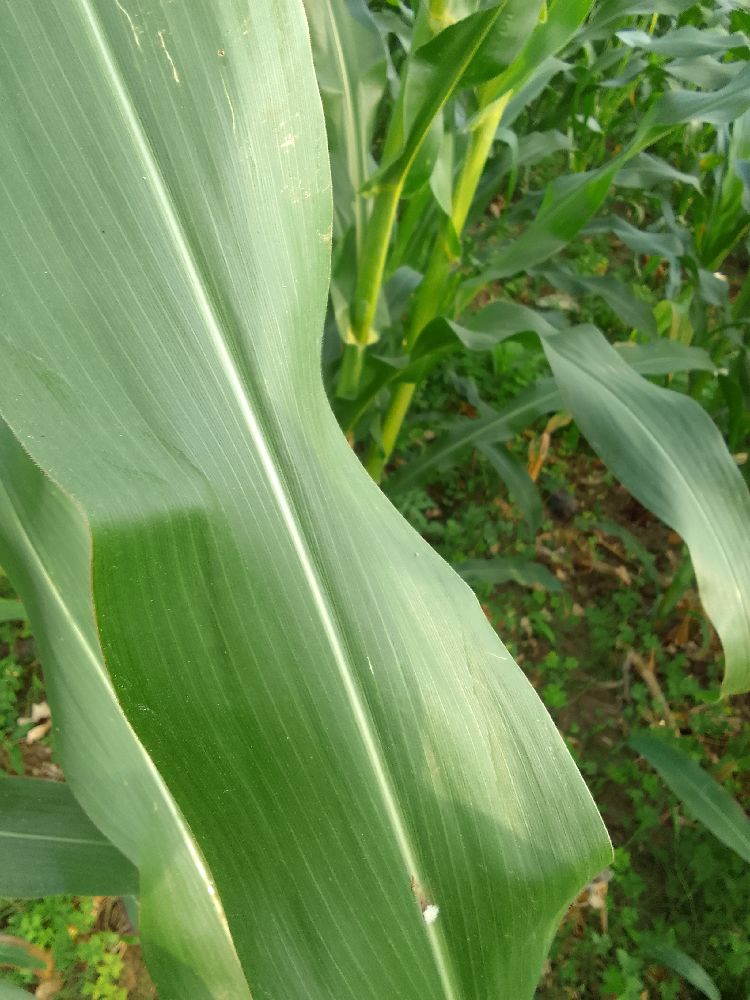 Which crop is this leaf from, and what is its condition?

maize, healthy
